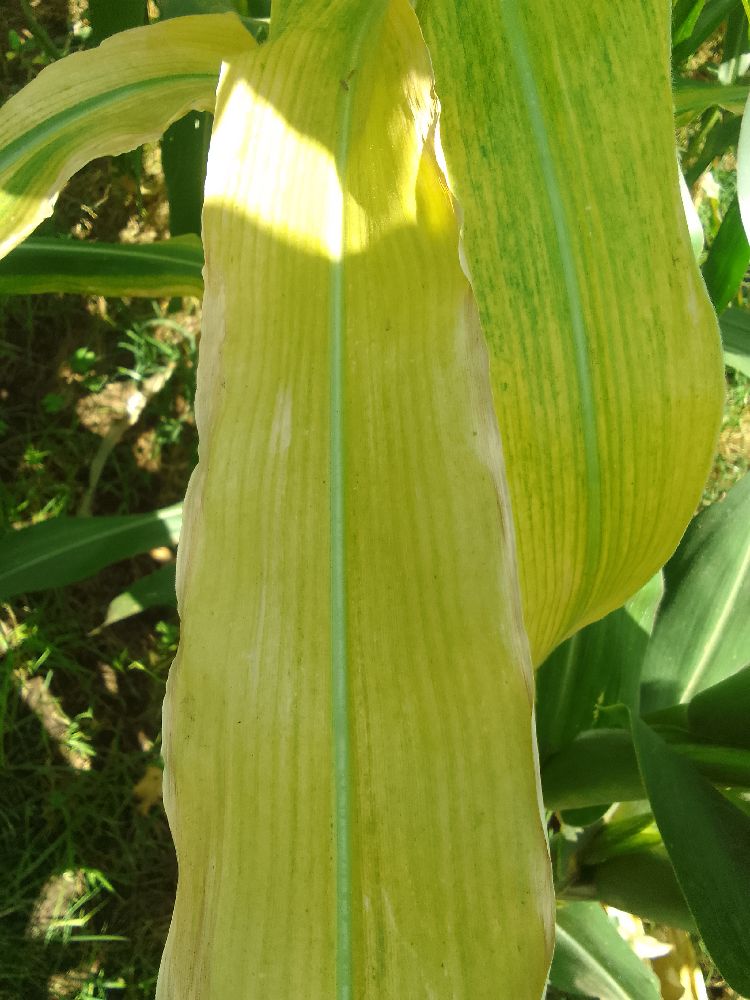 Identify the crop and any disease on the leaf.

maize, maize lethal necrosis
